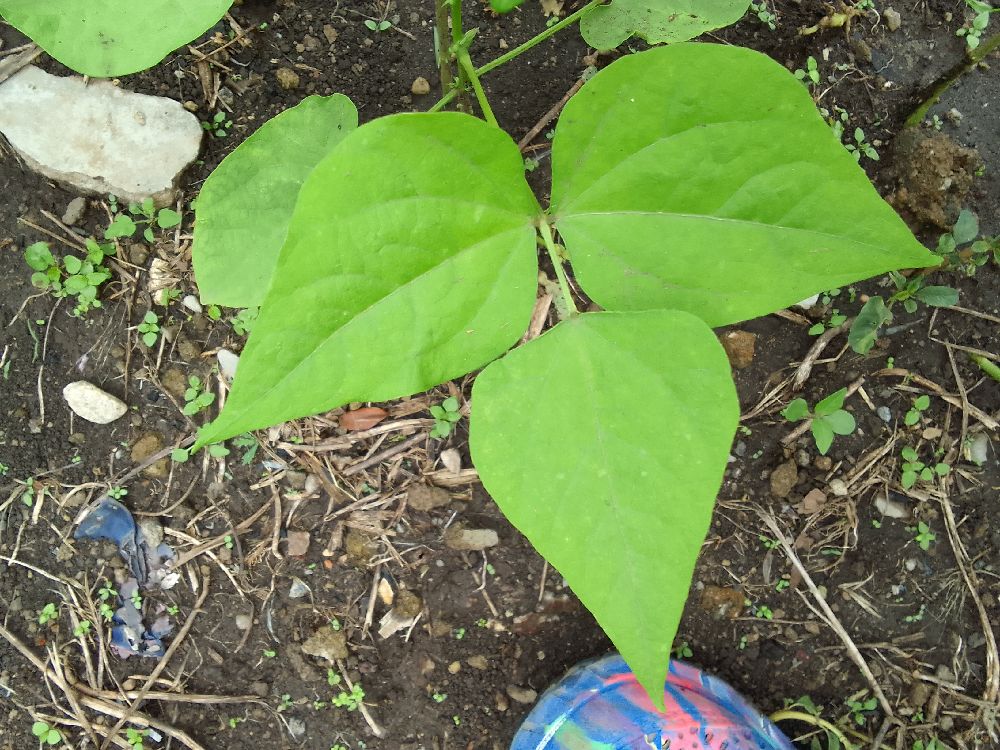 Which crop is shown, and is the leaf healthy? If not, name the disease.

common bean, healthy
